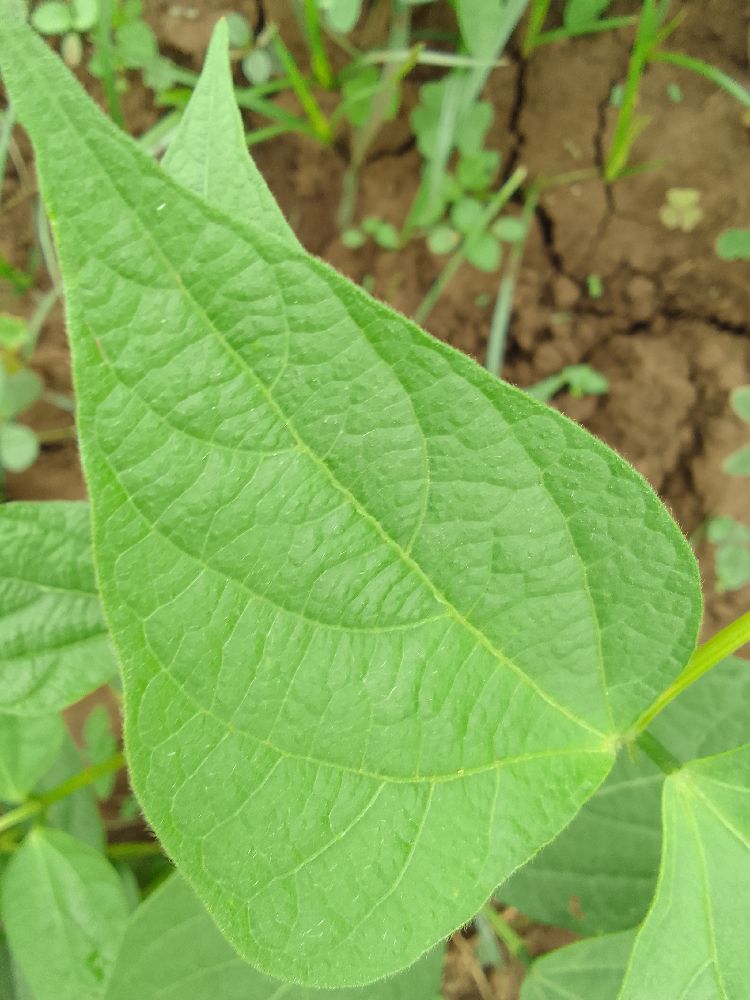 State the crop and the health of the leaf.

common bean, healthy
